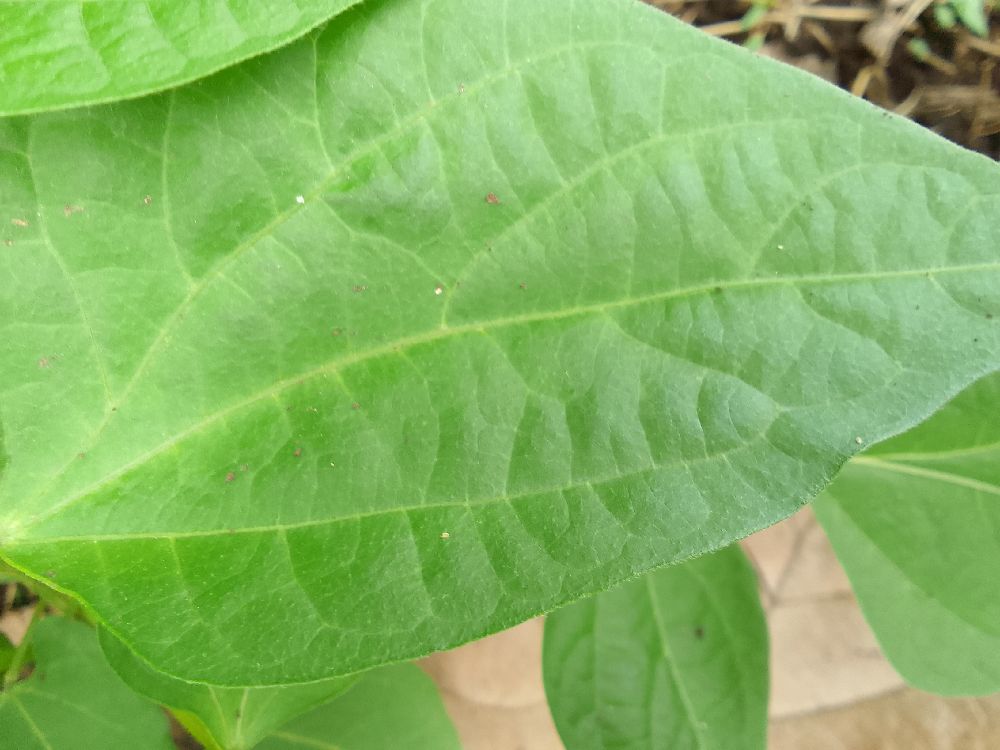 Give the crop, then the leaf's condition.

common bean, healthy
